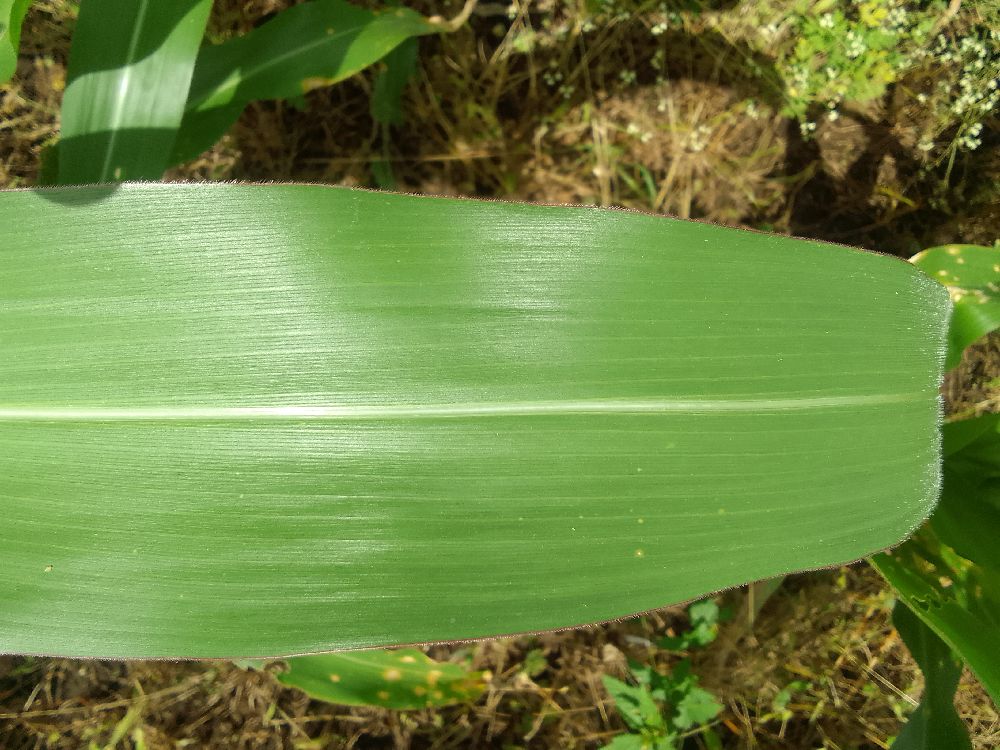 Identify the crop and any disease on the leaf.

maize, healthy
